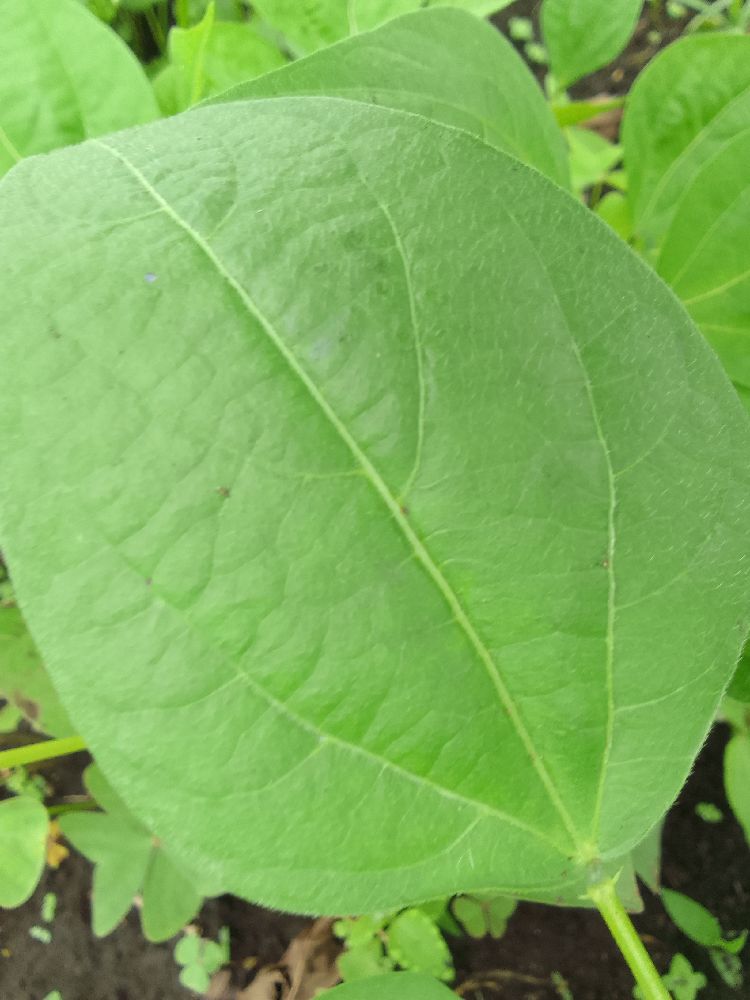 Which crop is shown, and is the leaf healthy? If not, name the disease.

common bean, healthy
